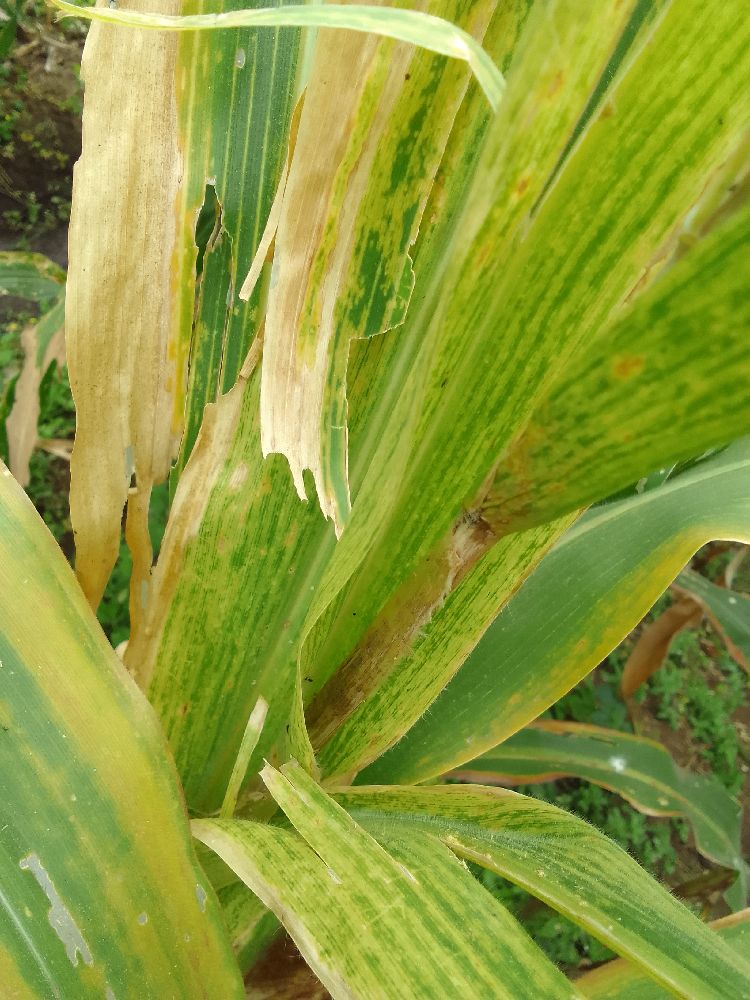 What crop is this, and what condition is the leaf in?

maize, maize lethal necrosis
